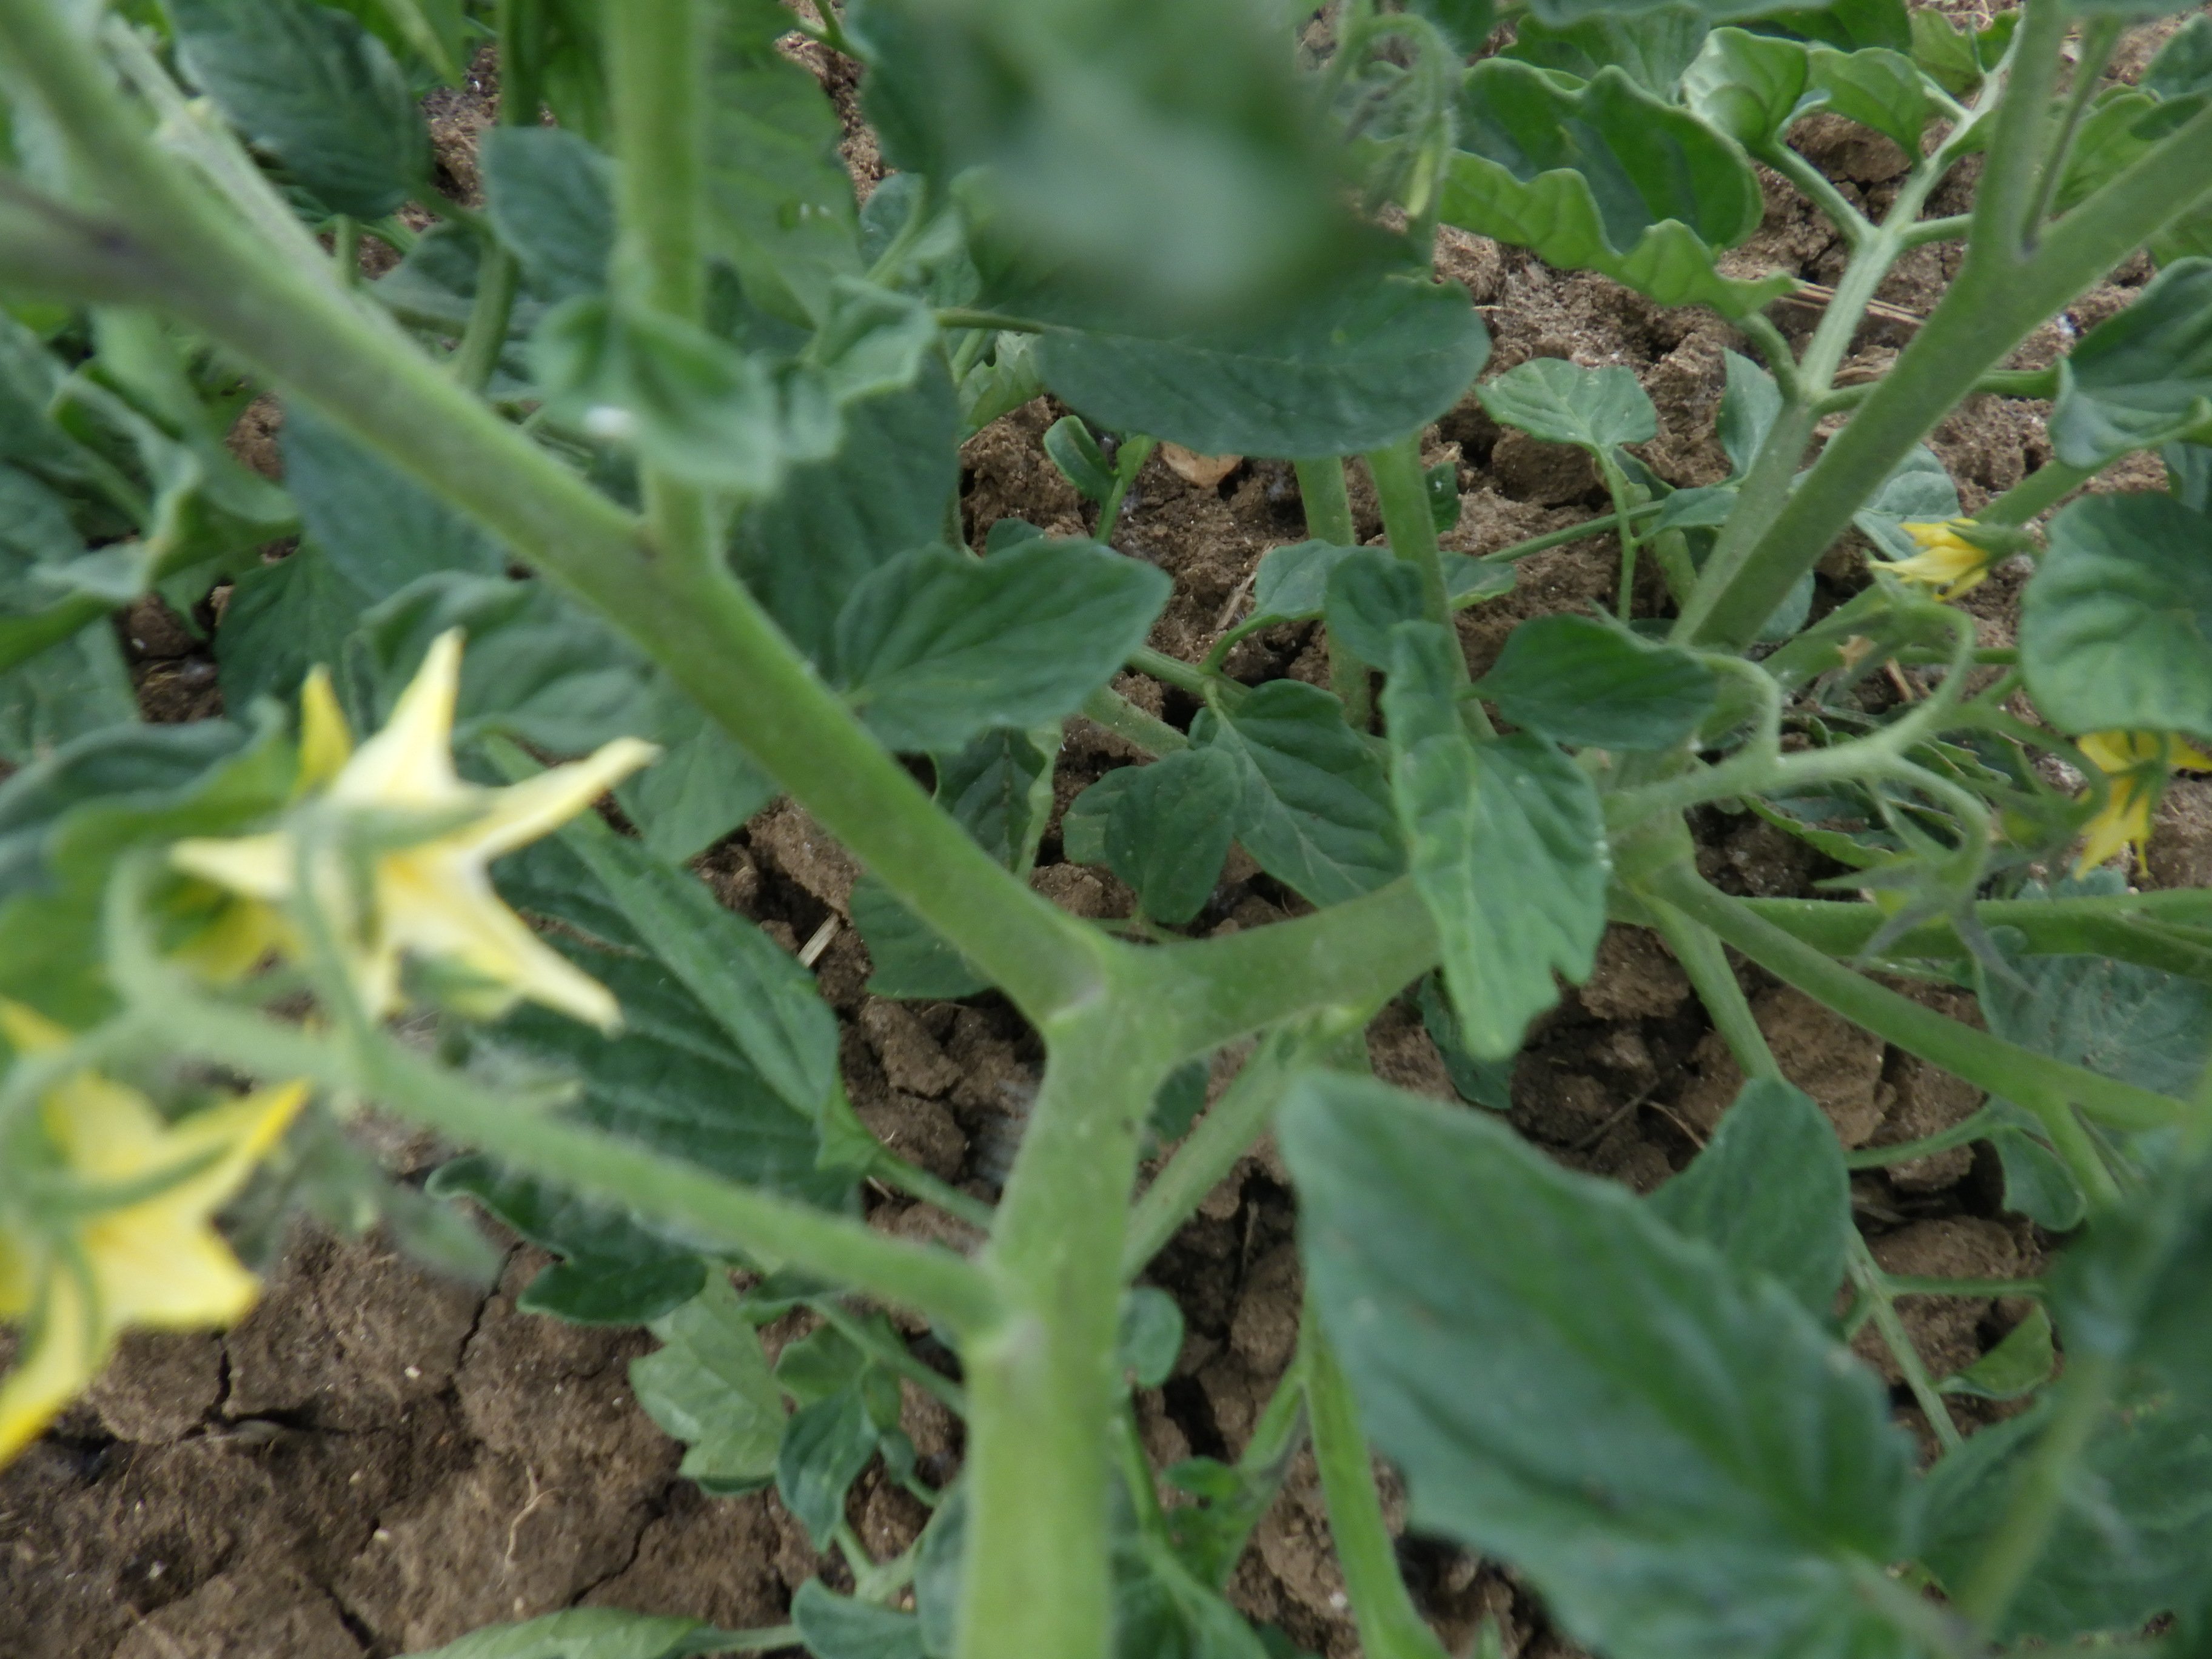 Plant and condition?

tomato, water stress
